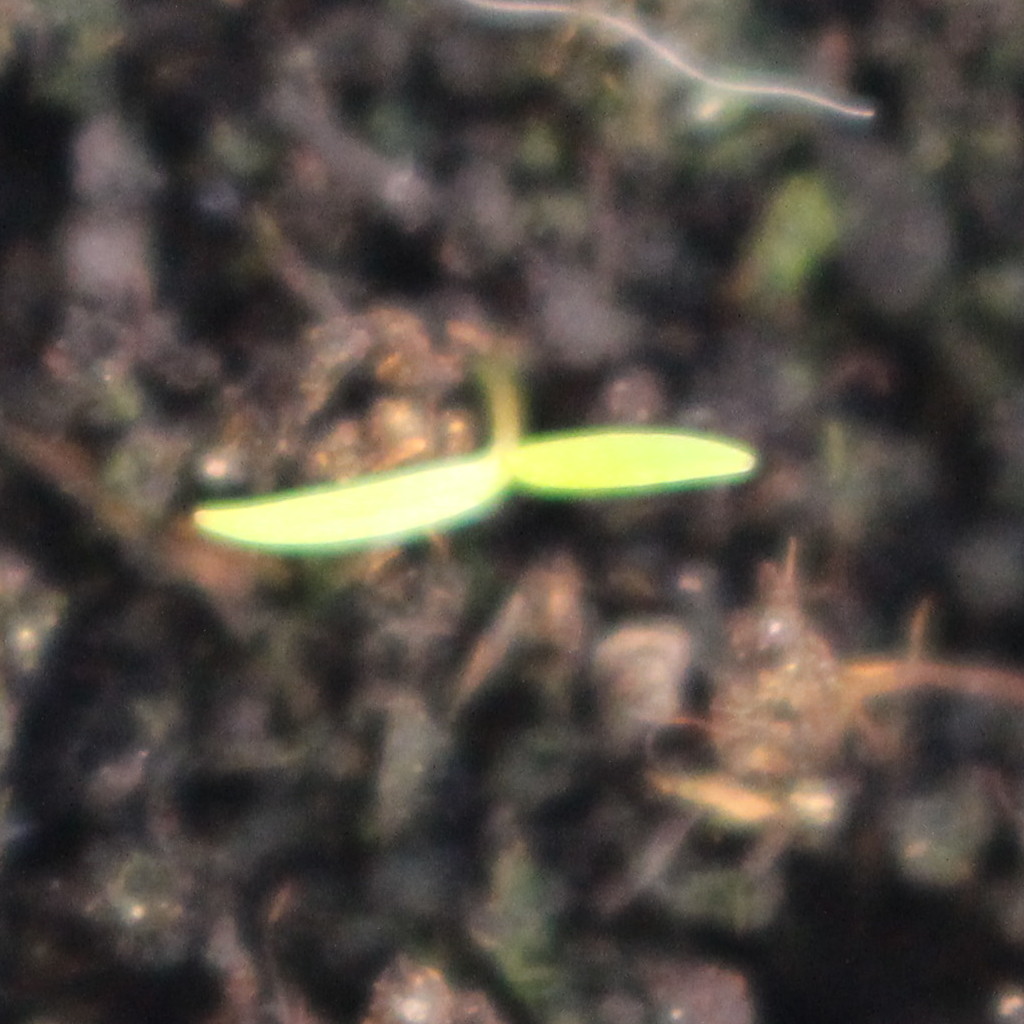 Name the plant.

Papaver rhoeas
